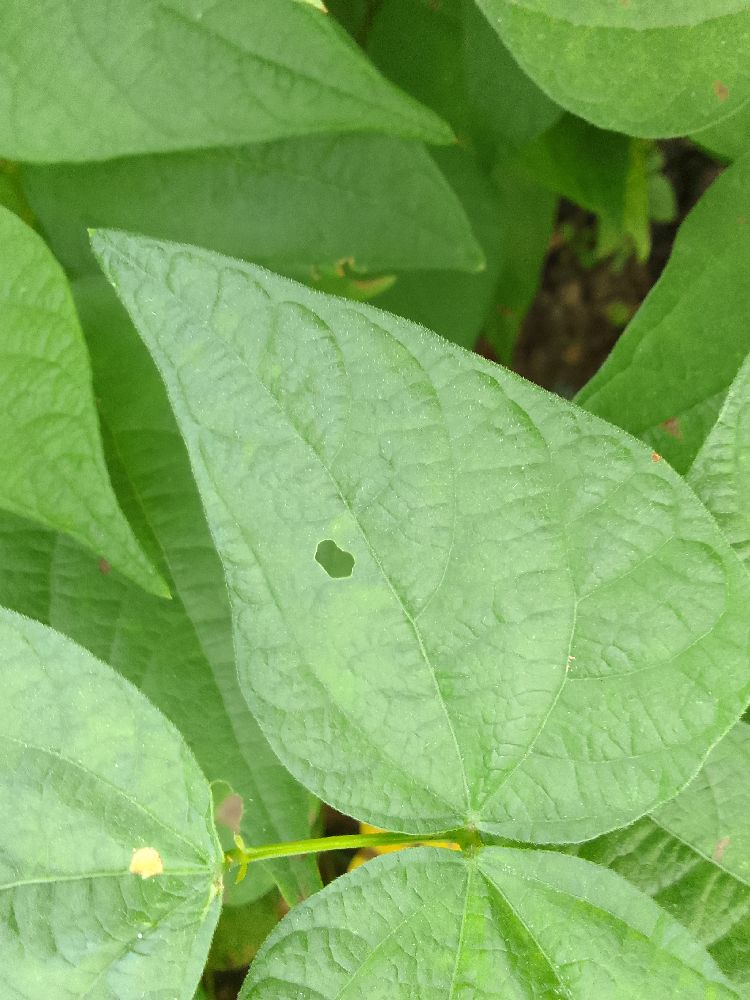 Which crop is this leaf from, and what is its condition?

common bean, healthy
